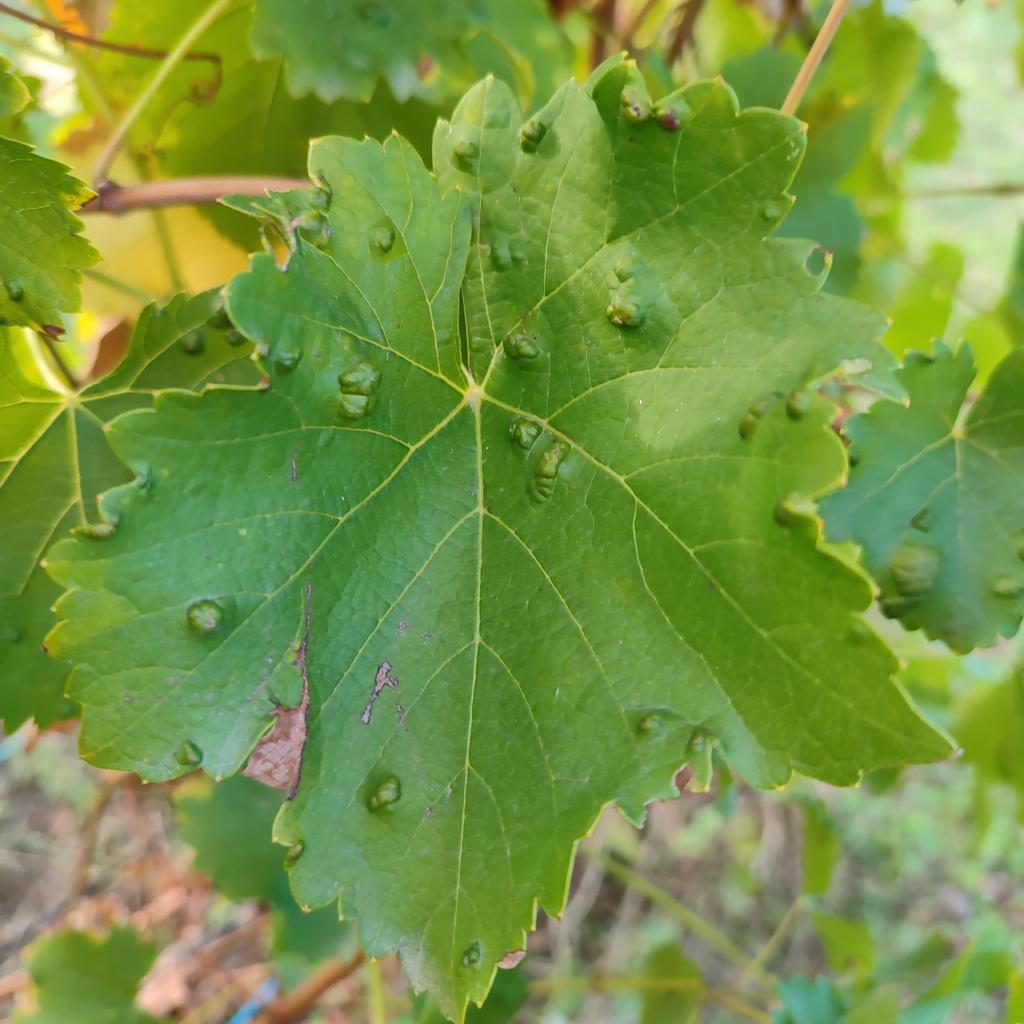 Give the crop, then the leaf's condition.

grapevine, erineum mite
